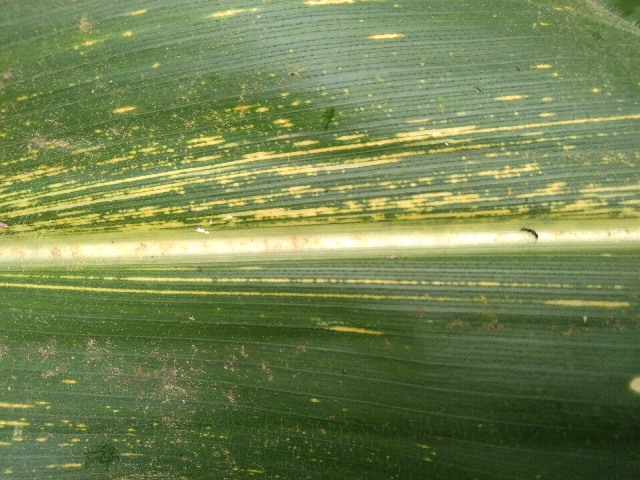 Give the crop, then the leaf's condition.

maize, maize streak virus
